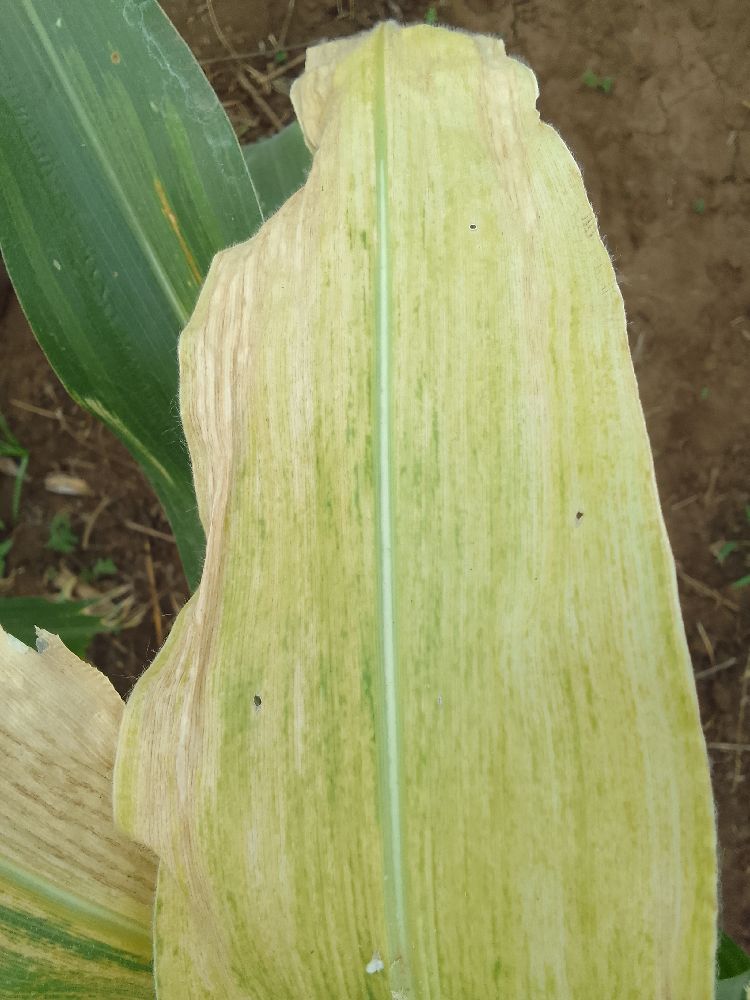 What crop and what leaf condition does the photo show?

maize, maize lethal necrosis
